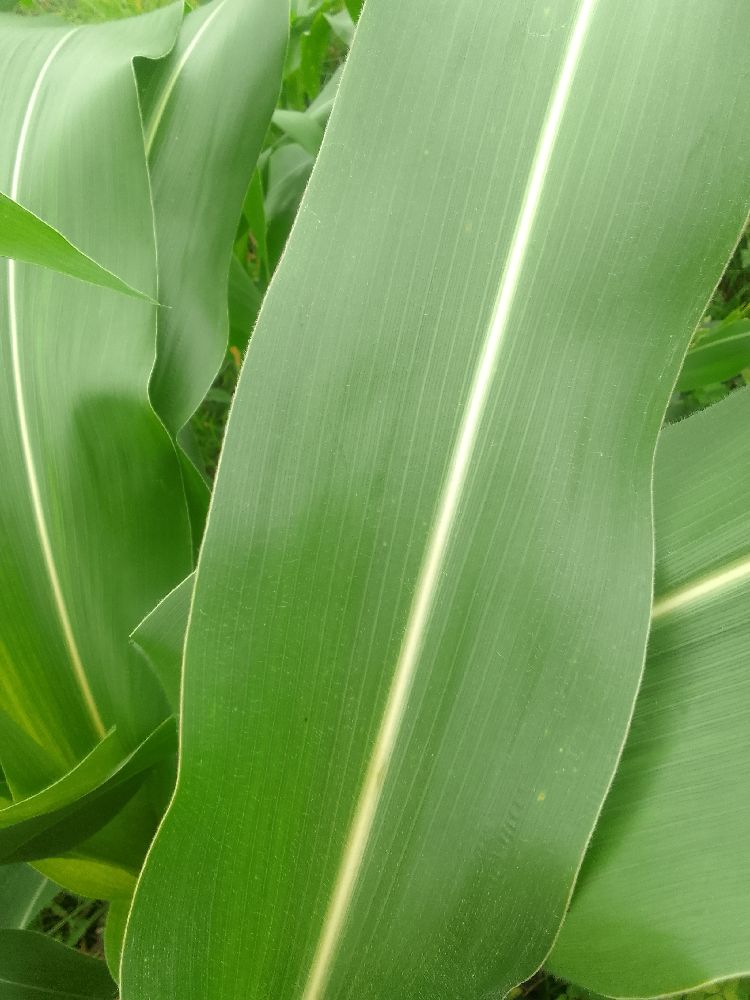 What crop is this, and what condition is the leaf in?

maize, healthy
